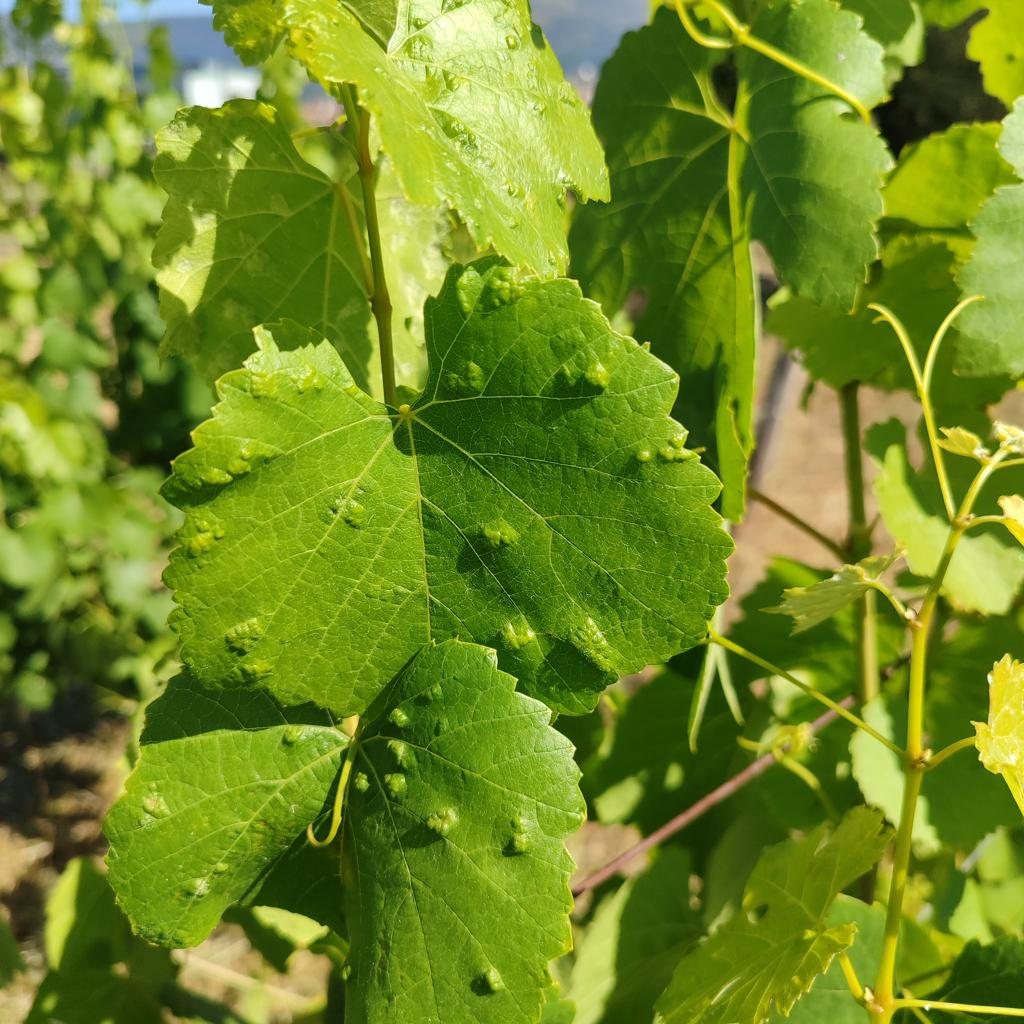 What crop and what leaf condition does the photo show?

grapevine, erineum mite
